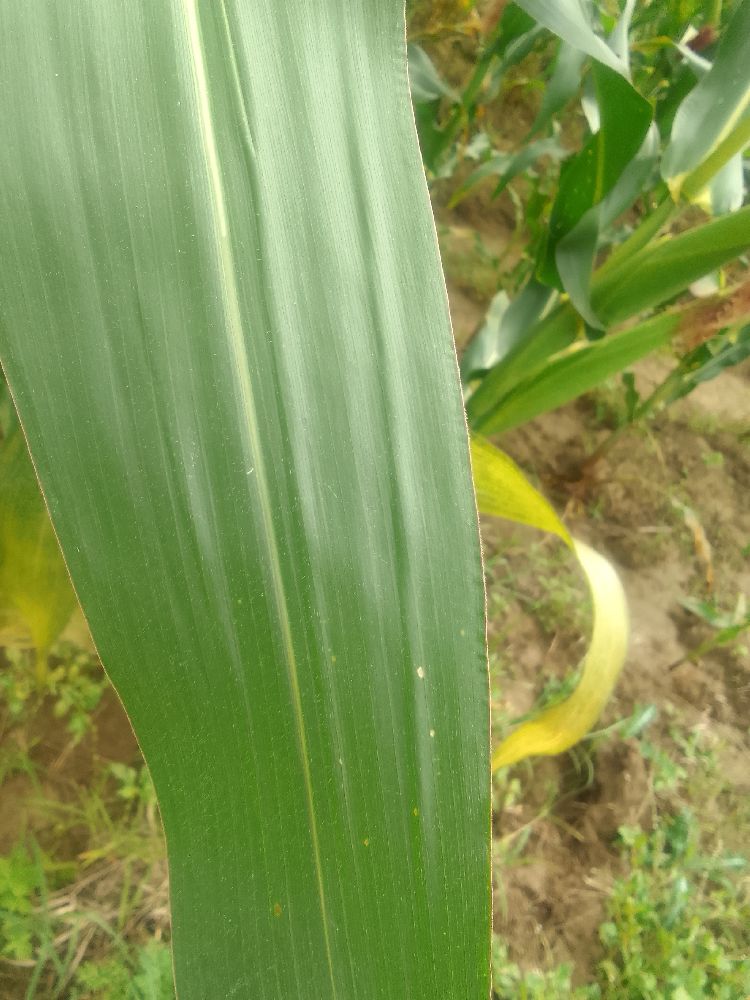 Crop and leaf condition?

maize, healthy
